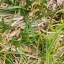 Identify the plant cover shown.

grass
